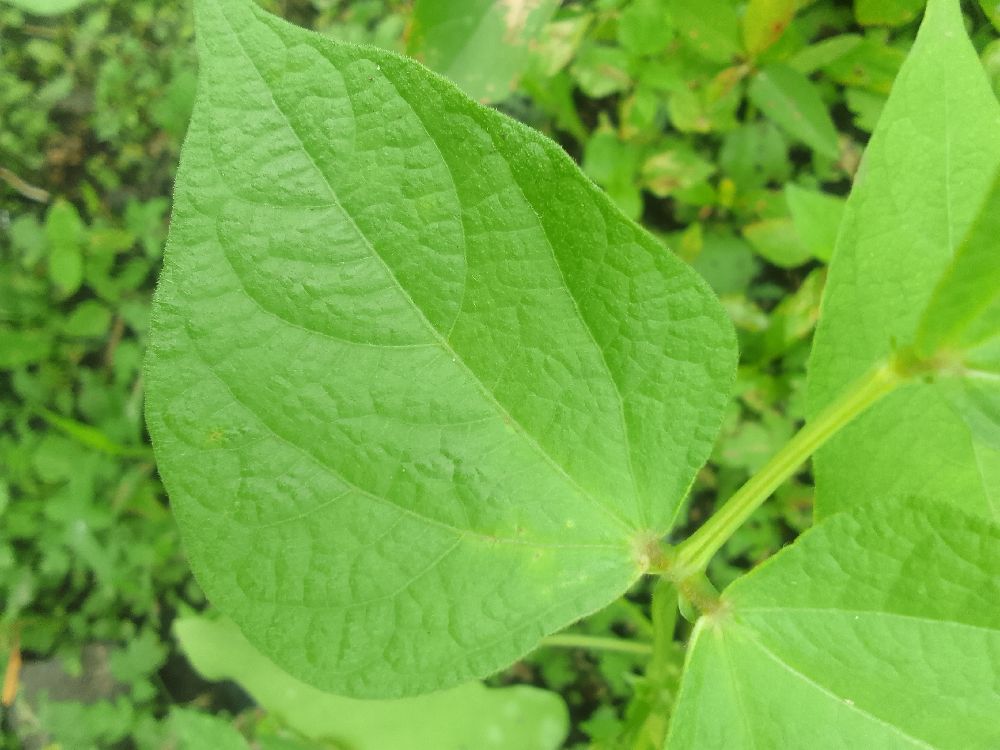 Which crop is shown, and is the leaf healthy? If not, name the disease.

common bean, healthy
